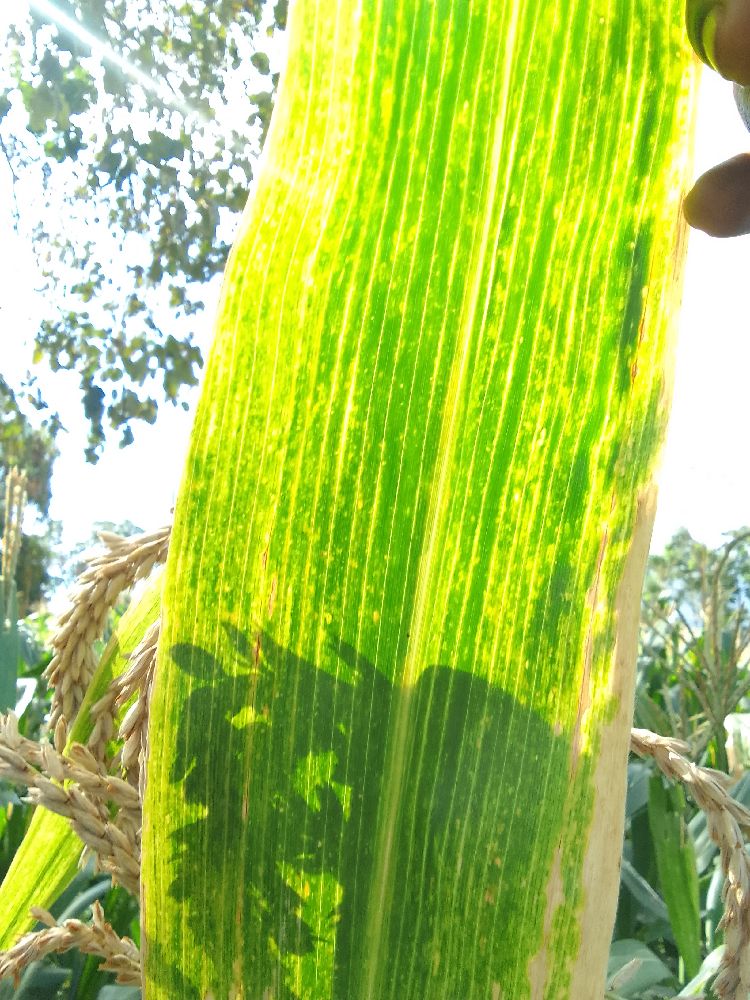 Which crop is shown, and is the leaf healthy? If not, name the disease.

maize, maize lethal necrosis
